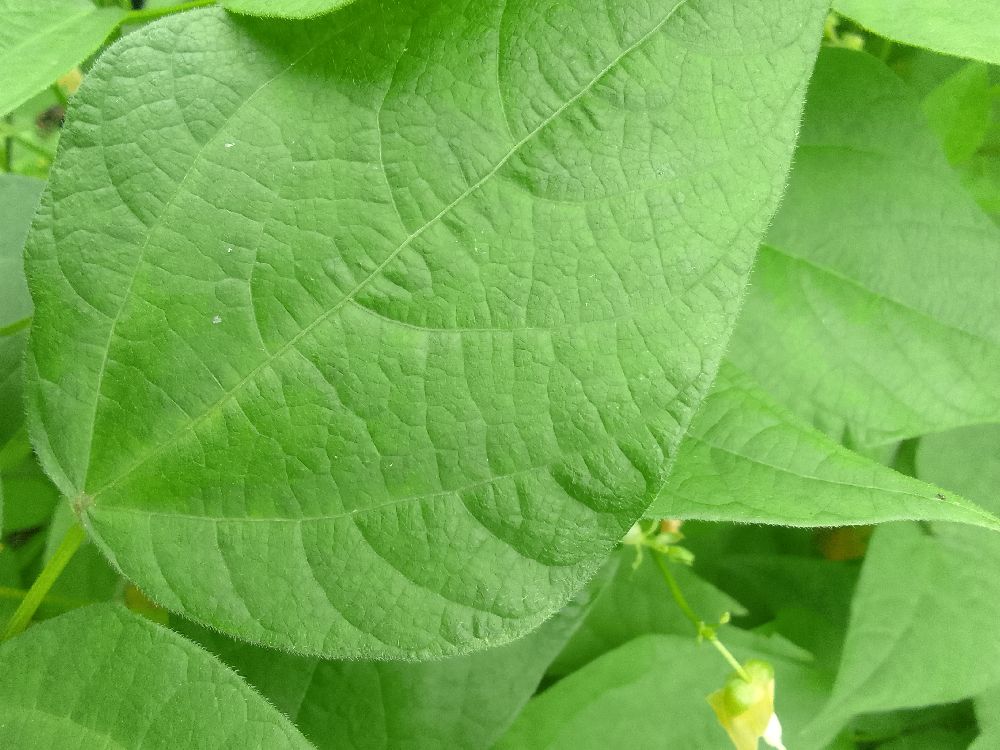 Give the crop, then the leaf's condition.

common bean, healthy
